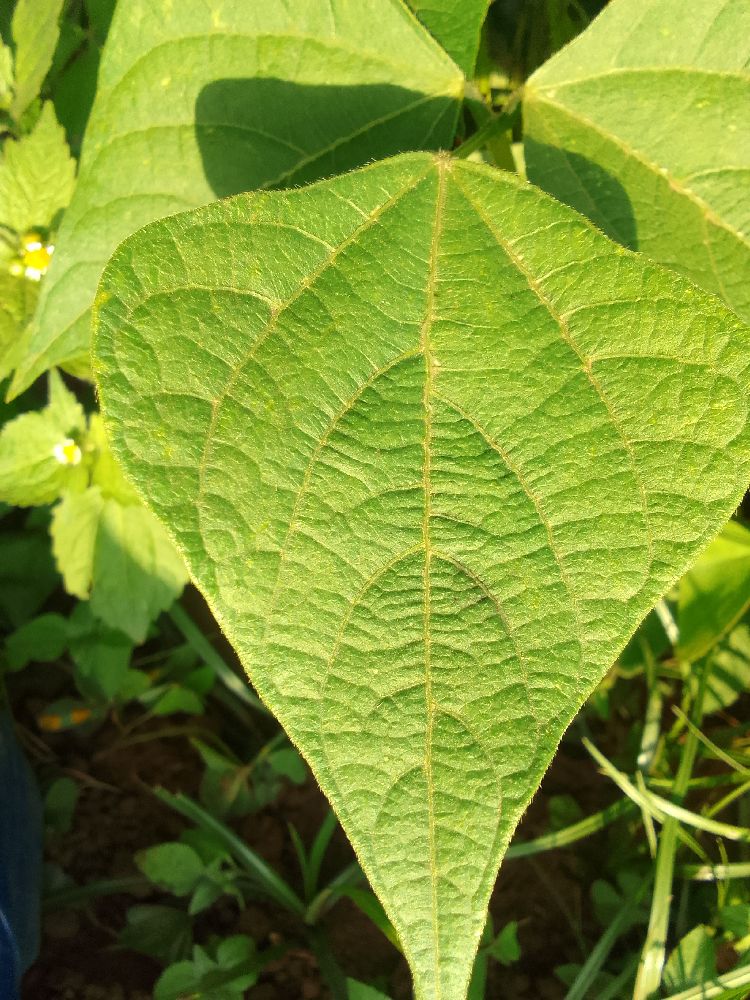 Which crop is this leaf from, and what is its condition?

common bean, healthy
